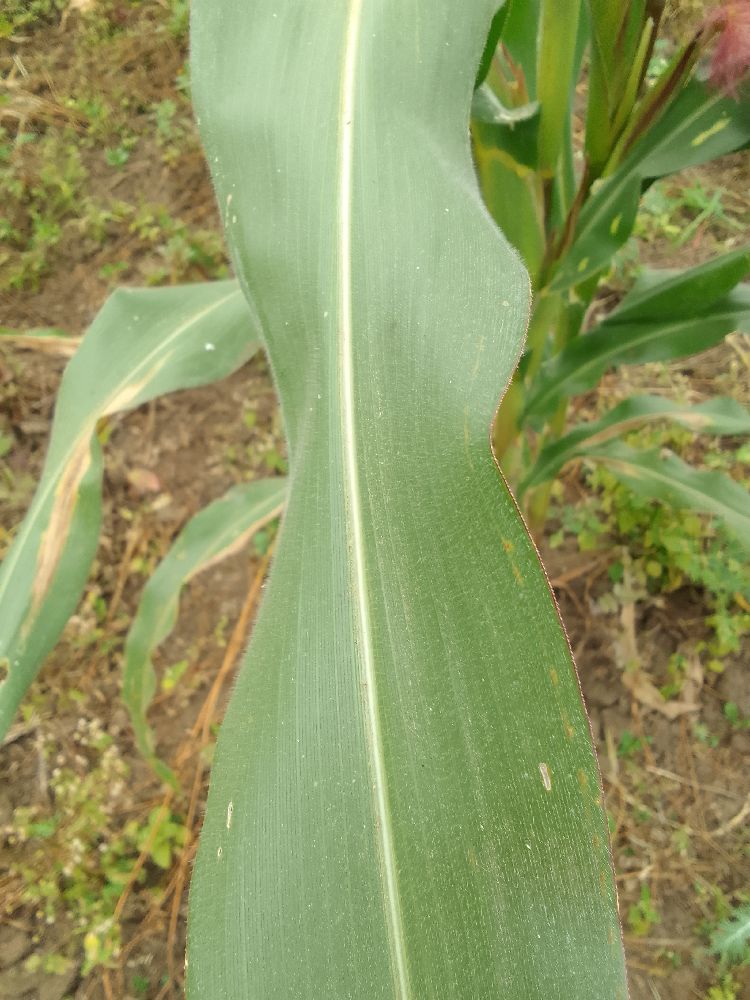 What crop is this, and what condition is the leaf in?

maize, healthy
